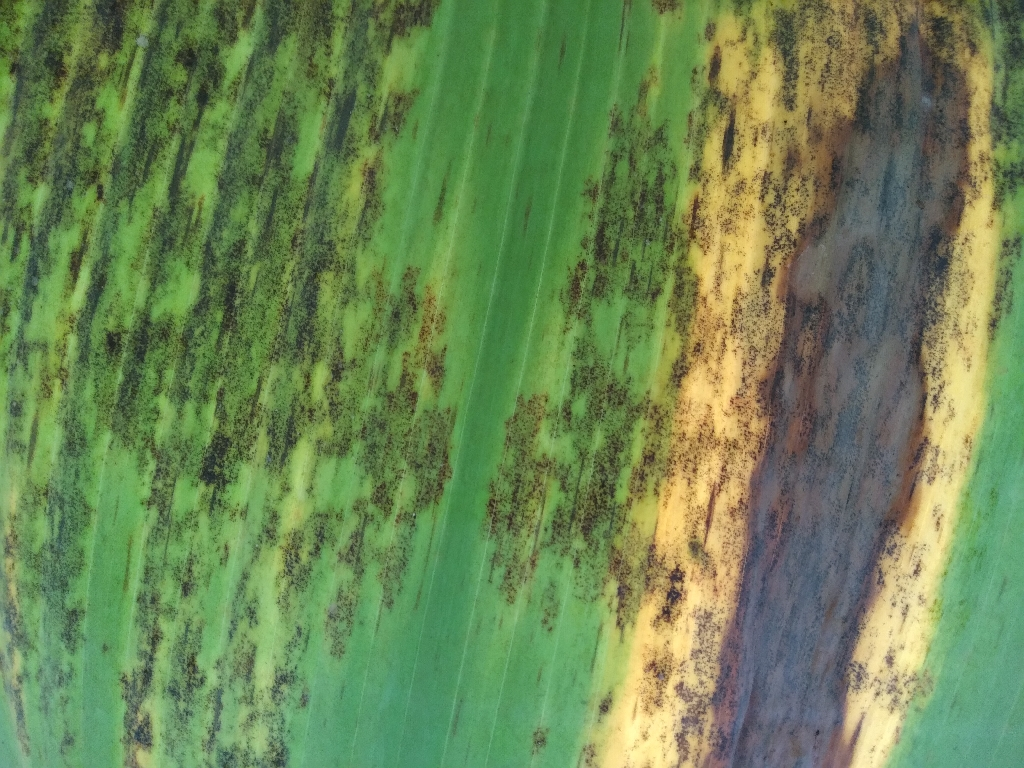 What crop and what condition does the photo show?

banana, black sigatoka
